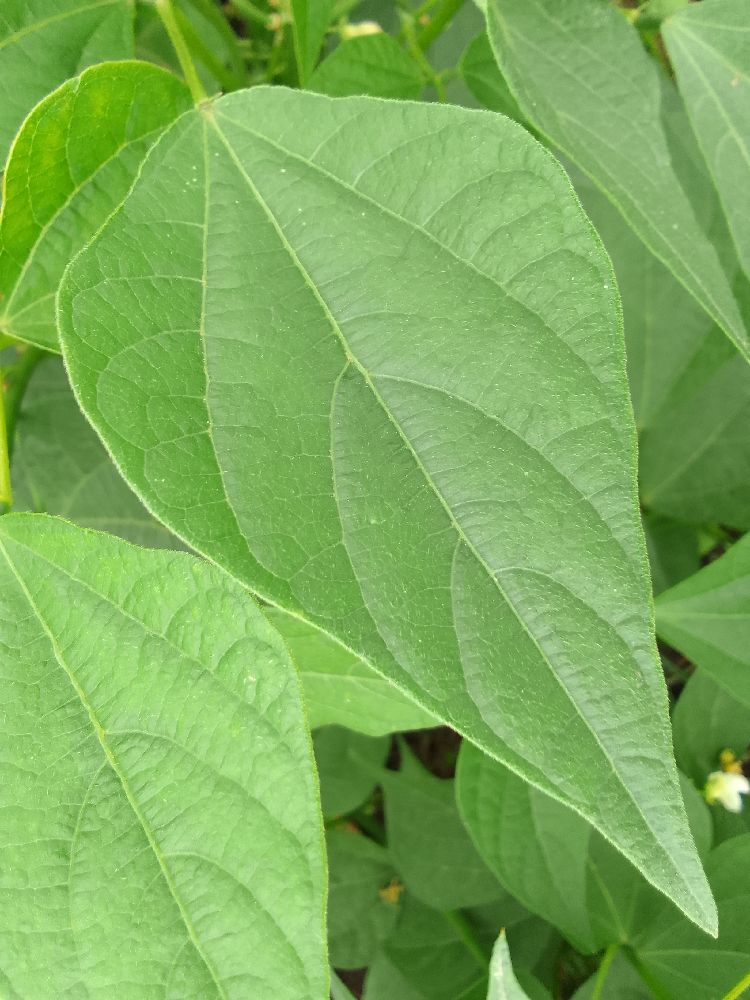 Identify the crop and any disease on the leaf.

common bean, healthy
